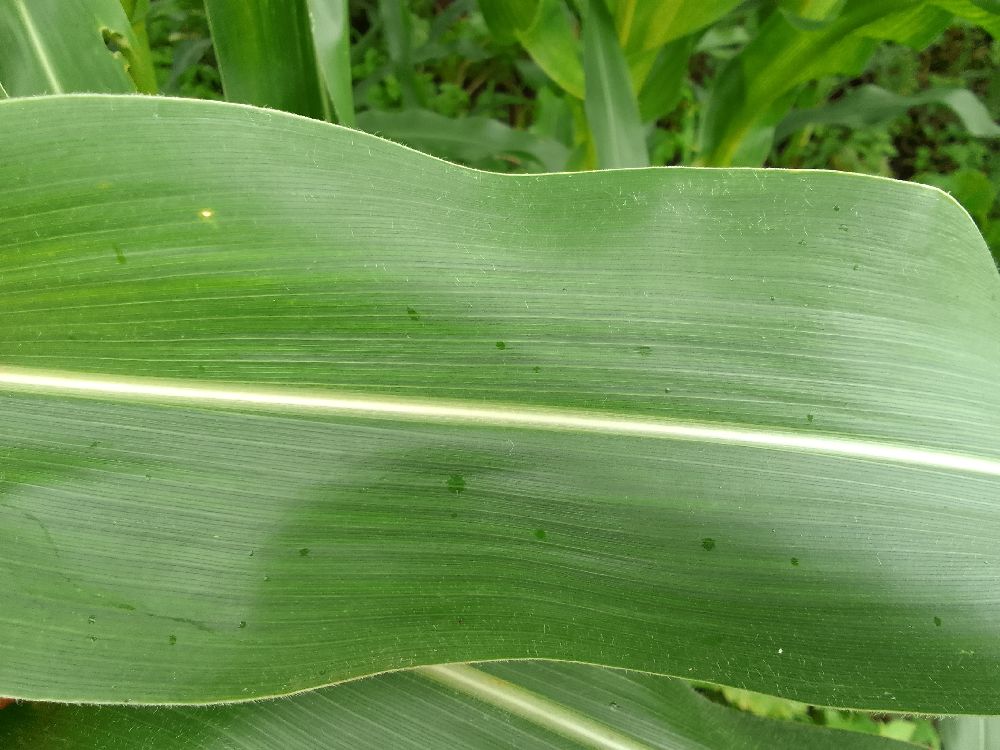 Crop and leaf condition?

maize, healthy
